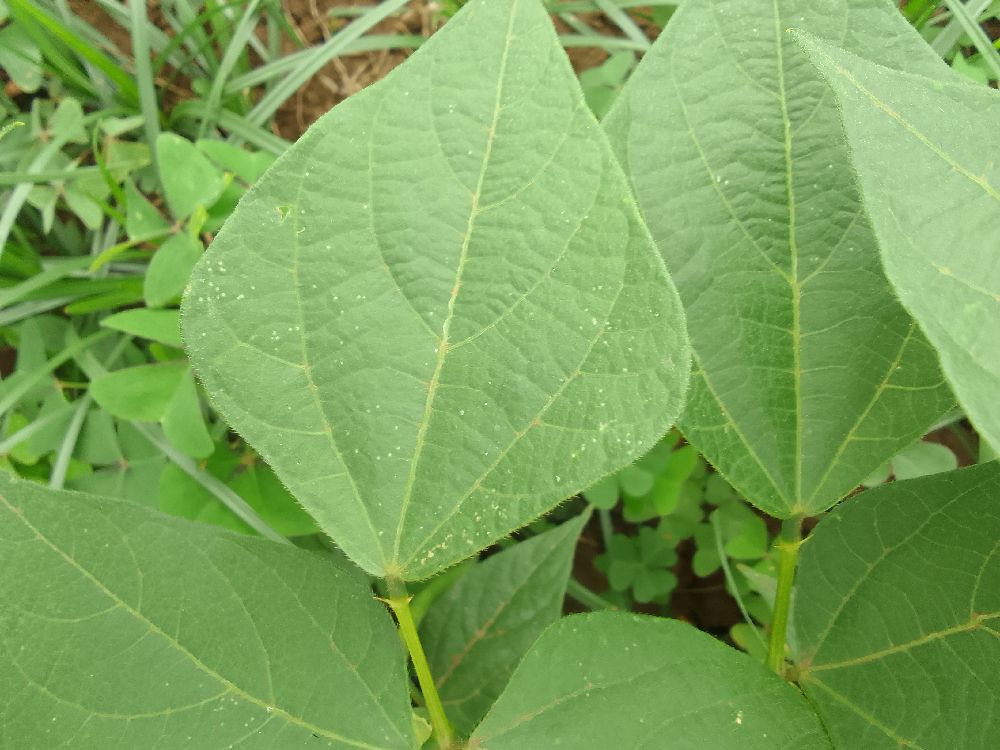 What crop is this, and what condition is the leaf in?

common bean, healthy
